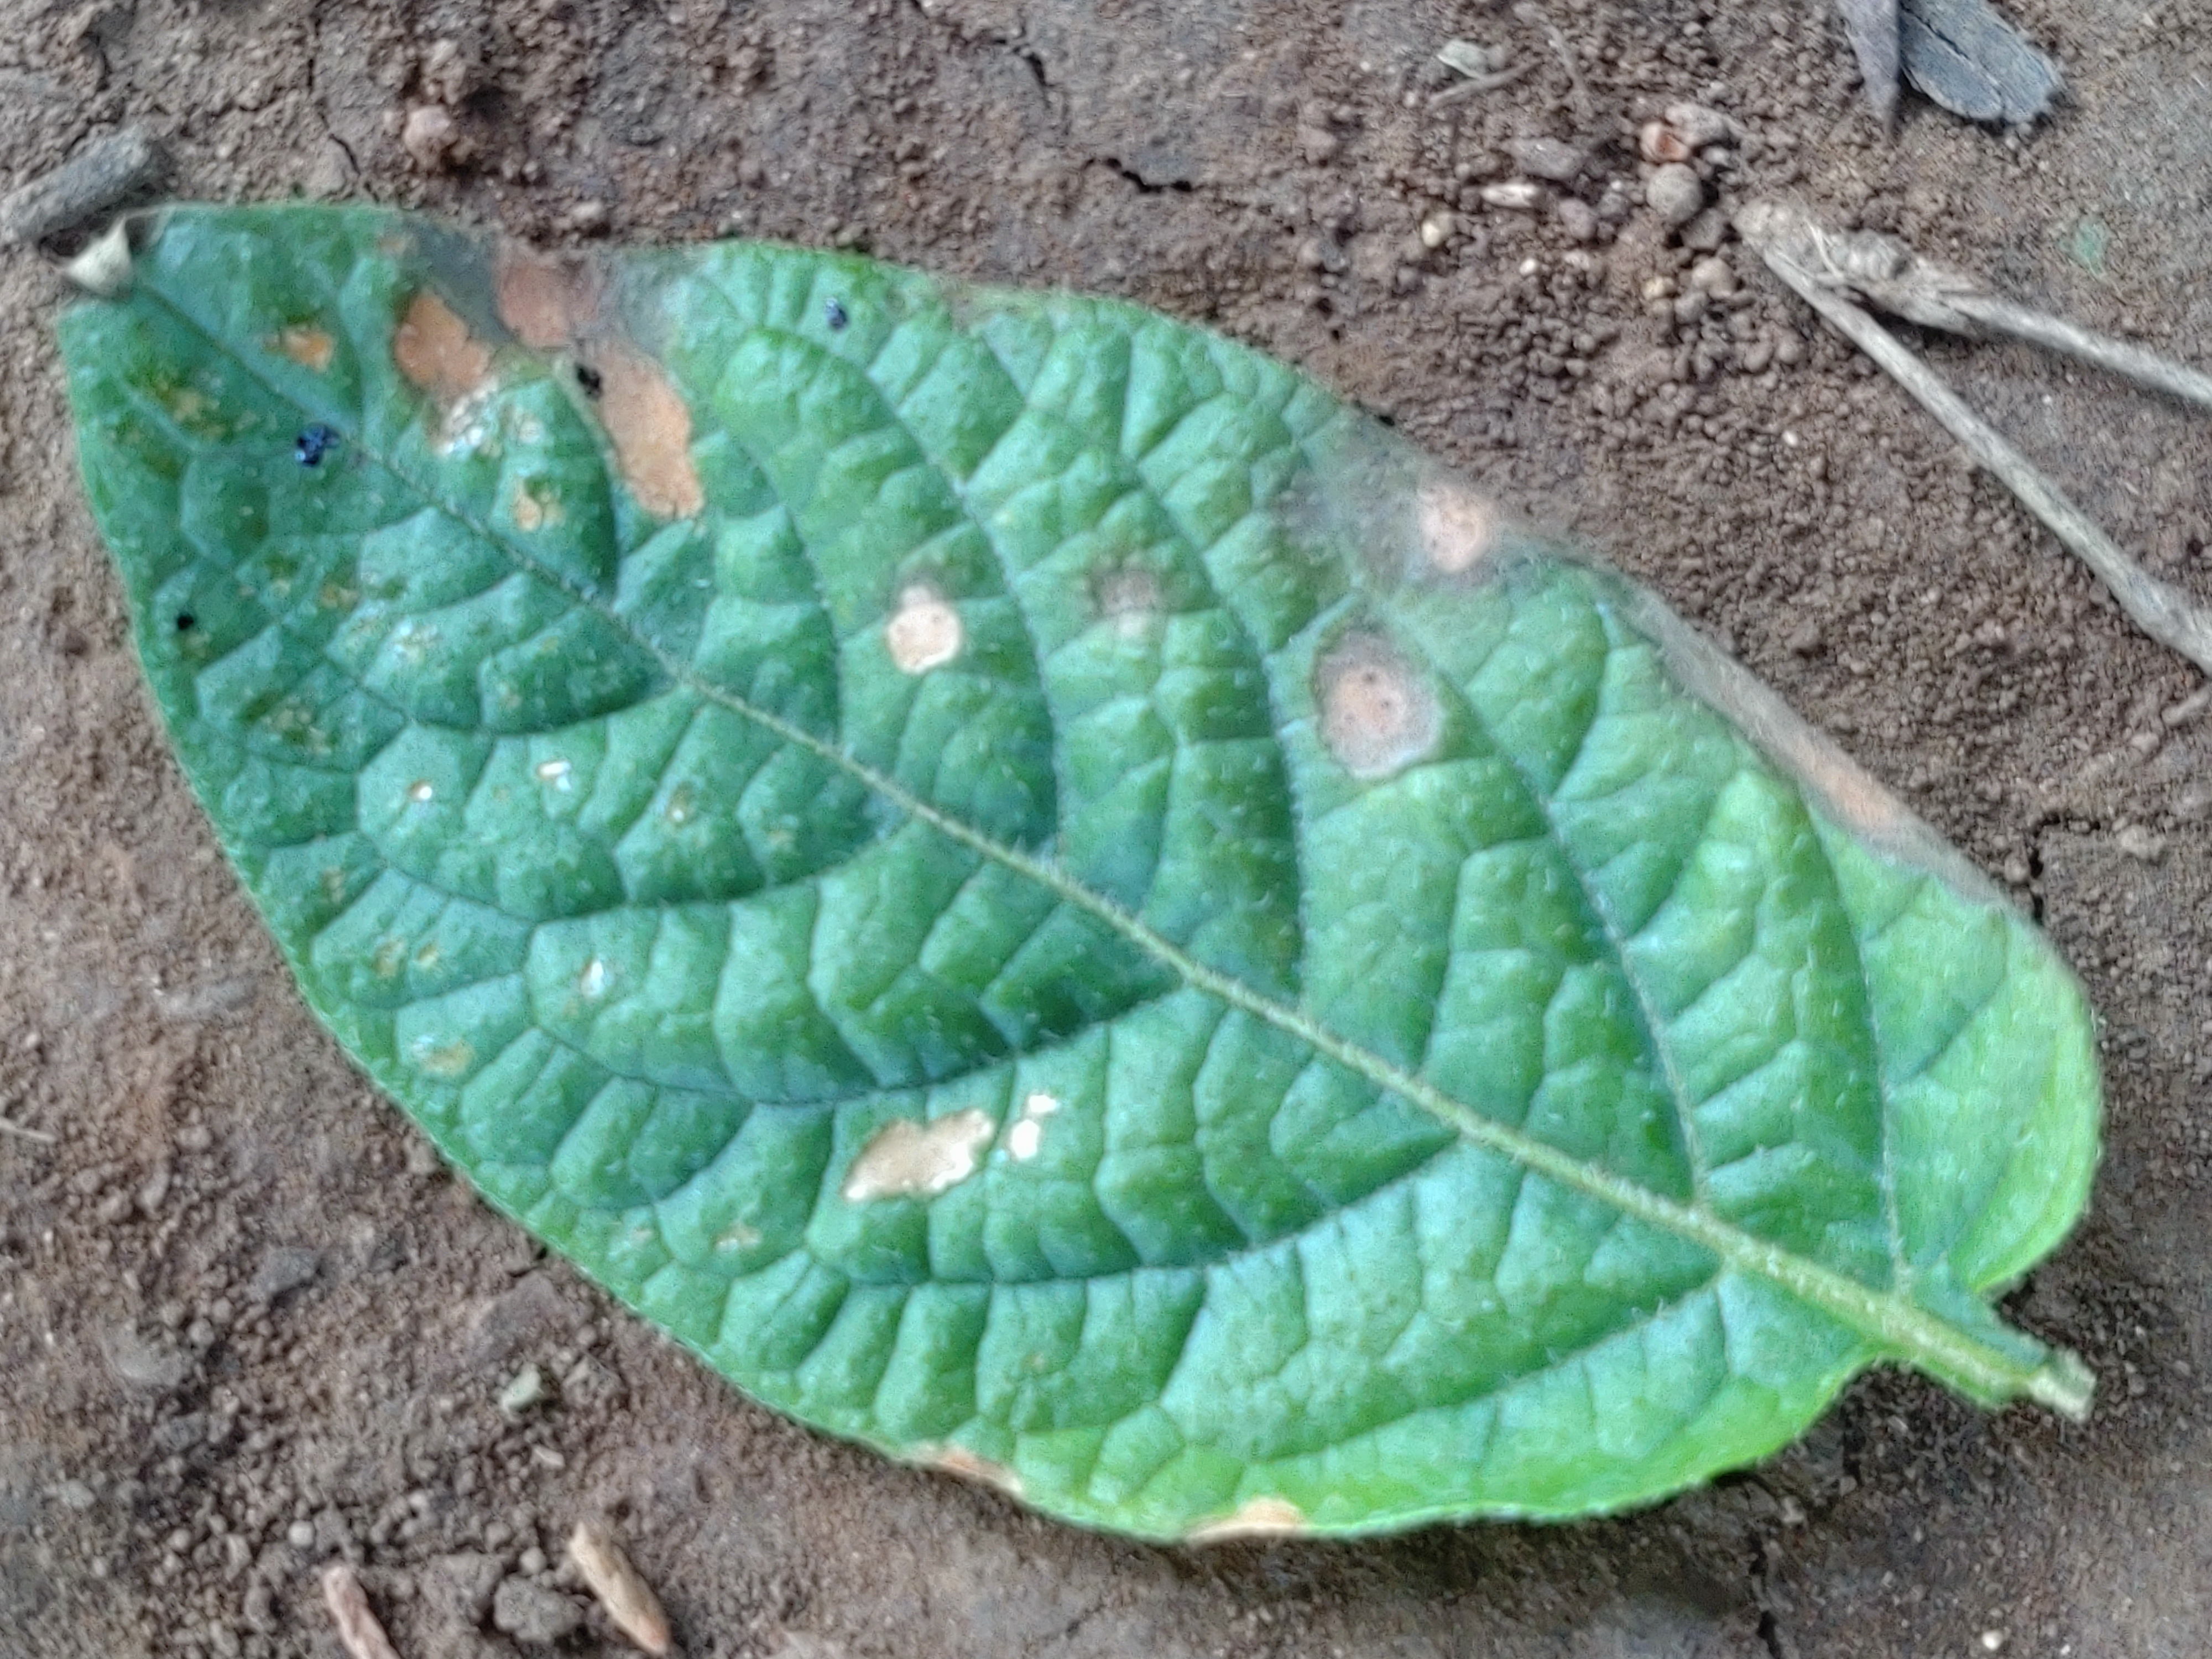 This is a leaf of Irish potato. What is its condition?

early blight
